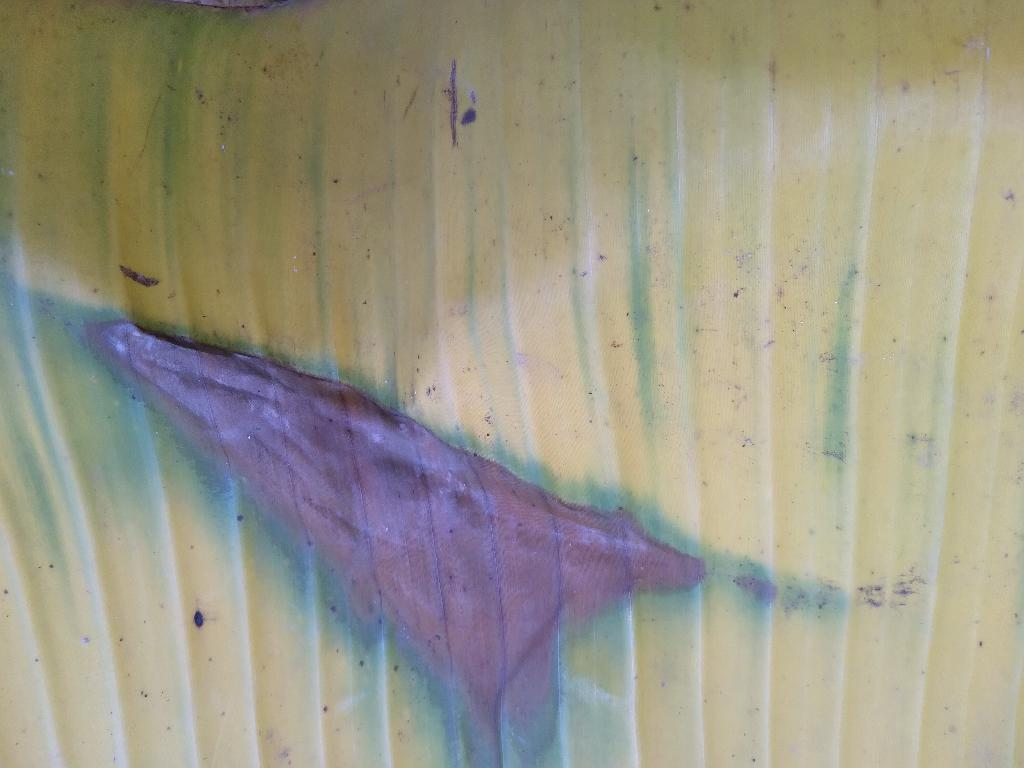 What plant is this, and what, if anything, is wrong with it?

banana, fusarium wilt race 1
